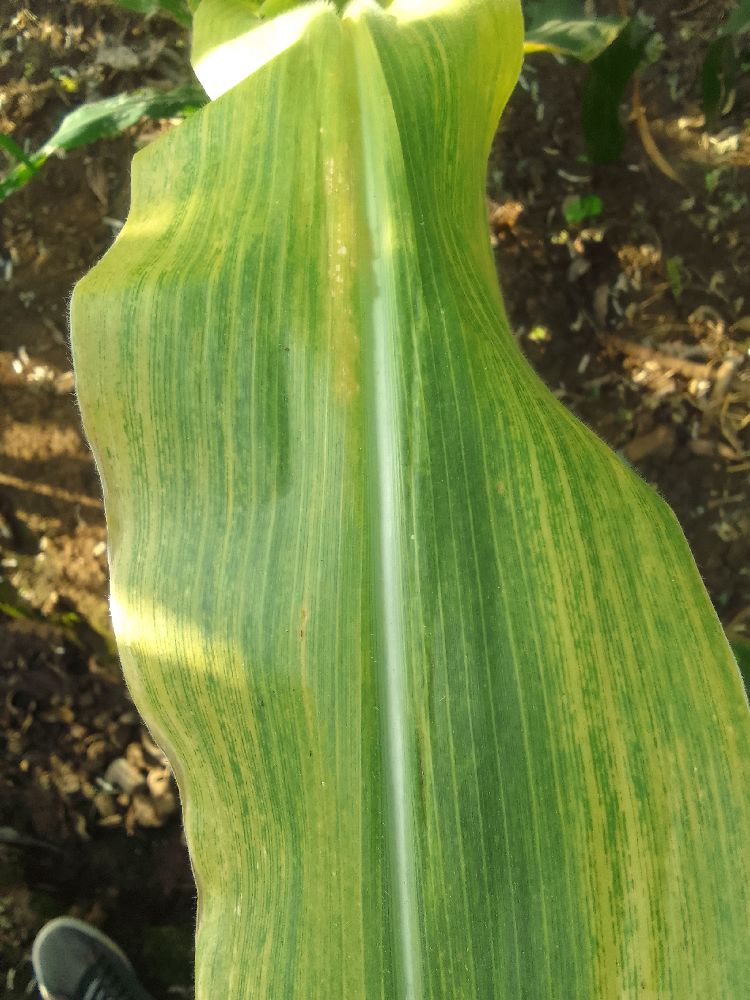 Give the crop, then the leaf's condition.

maize, maize lethal necrosis
